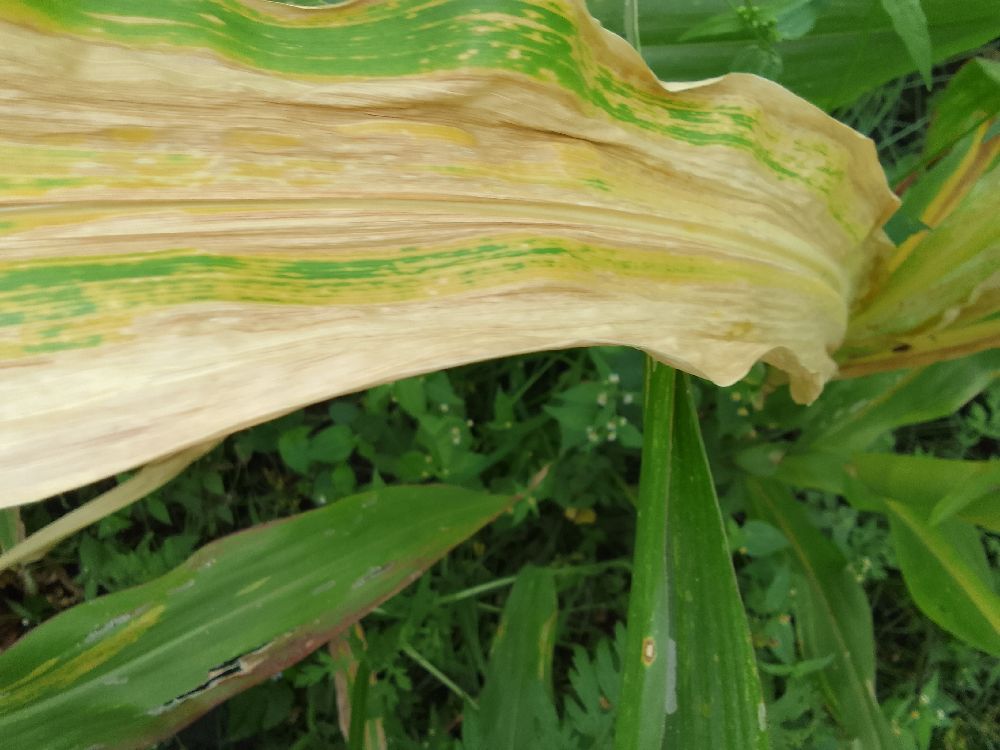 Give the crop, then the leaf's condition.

maize, maize lethal necrosis
